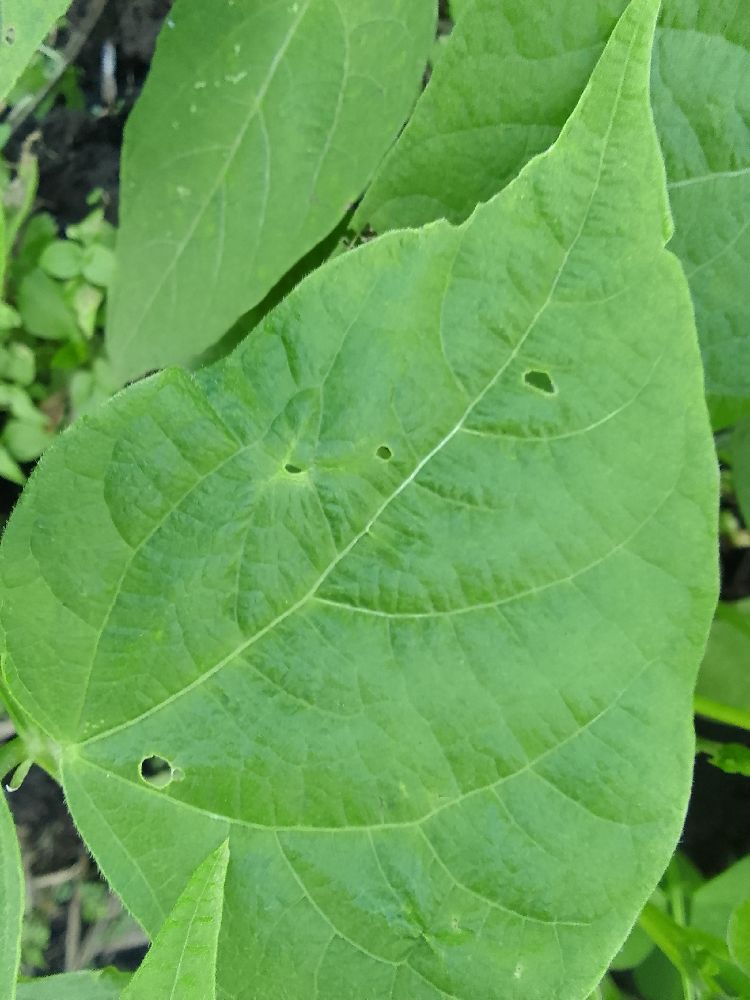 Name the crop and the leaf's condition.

common bean, healthy
